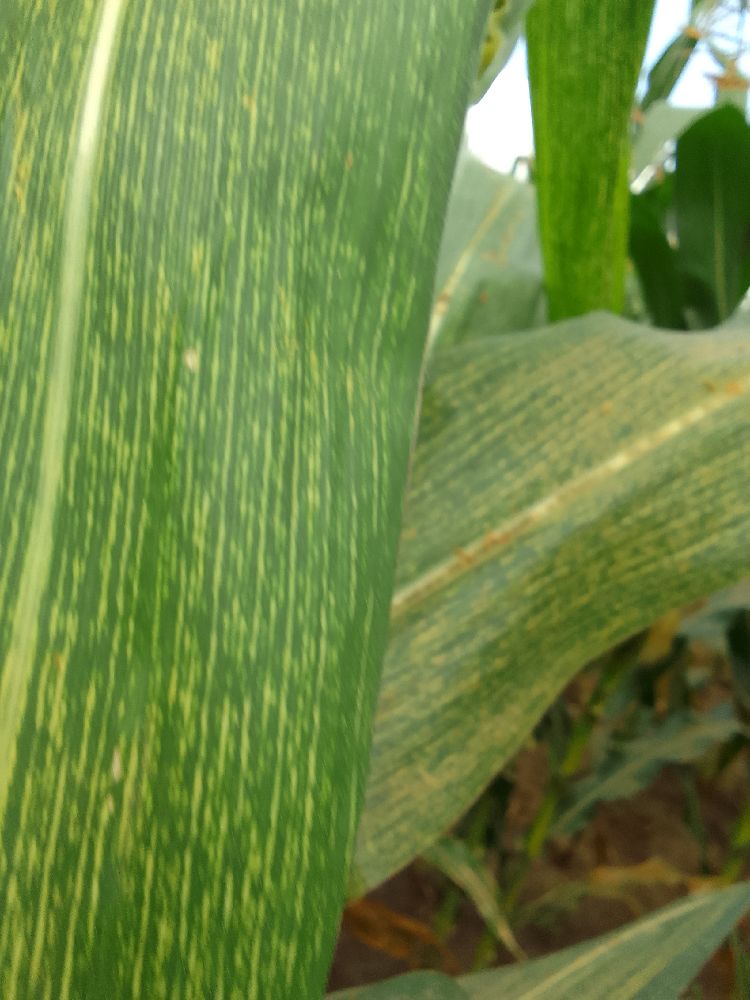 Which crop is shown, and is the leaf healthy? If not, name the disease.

maize, maize streak virus
